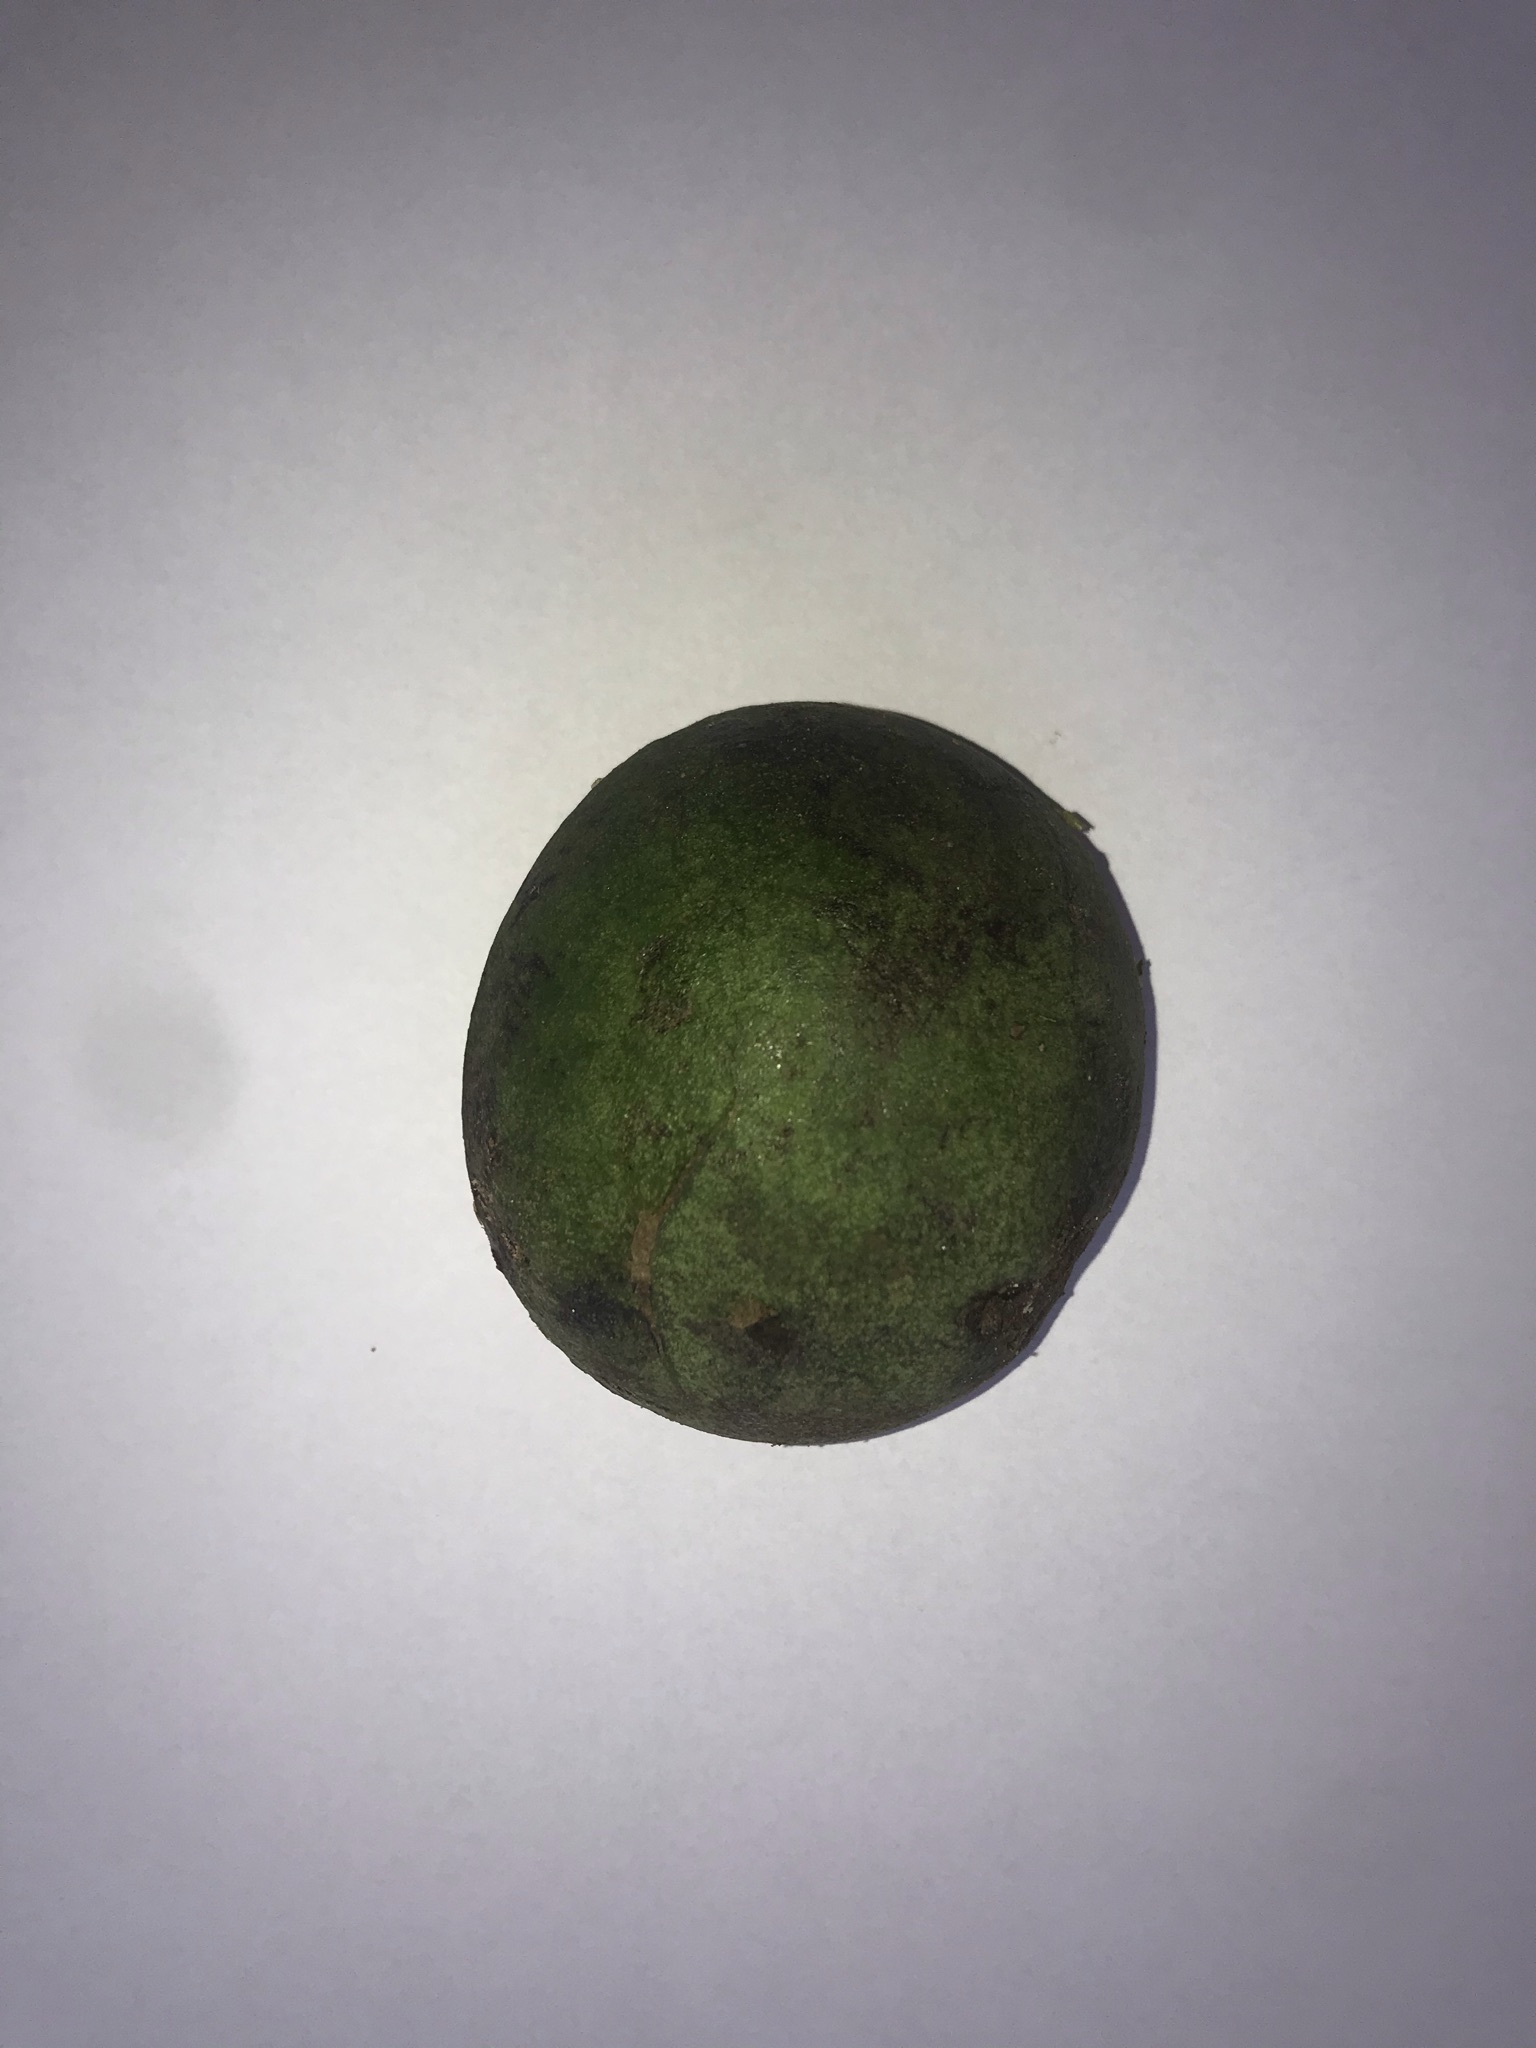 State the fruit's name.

pequi
